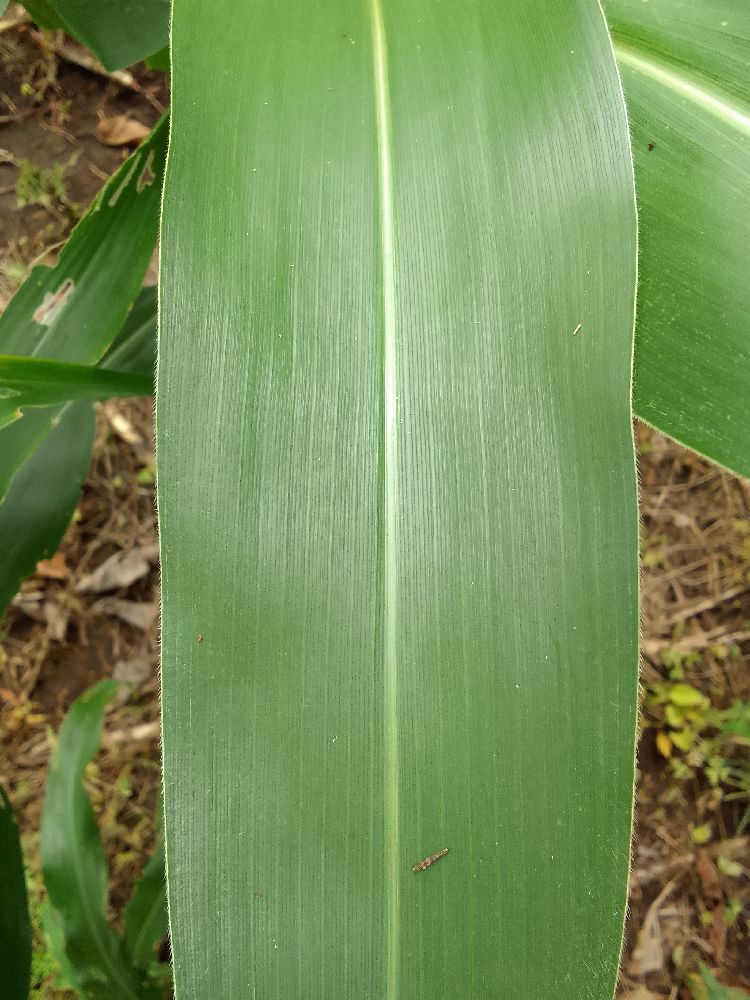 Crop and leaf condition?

maize, healthy
